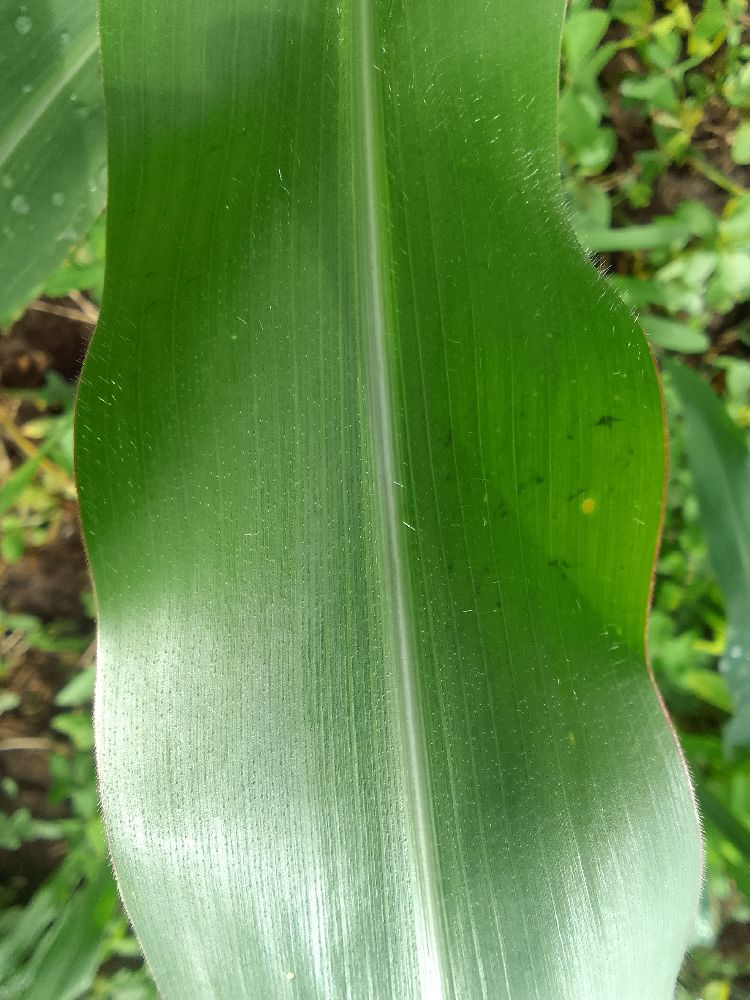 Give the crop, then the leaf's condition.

maize, healthy
